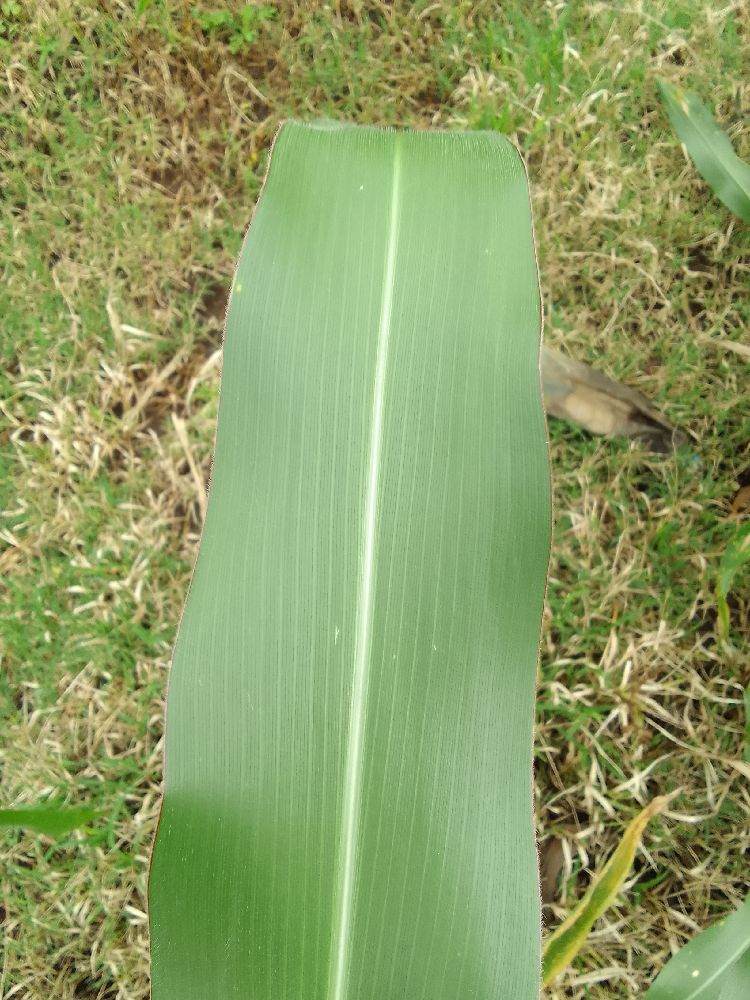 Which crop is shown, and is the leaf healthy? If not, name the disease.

maize, healthy
